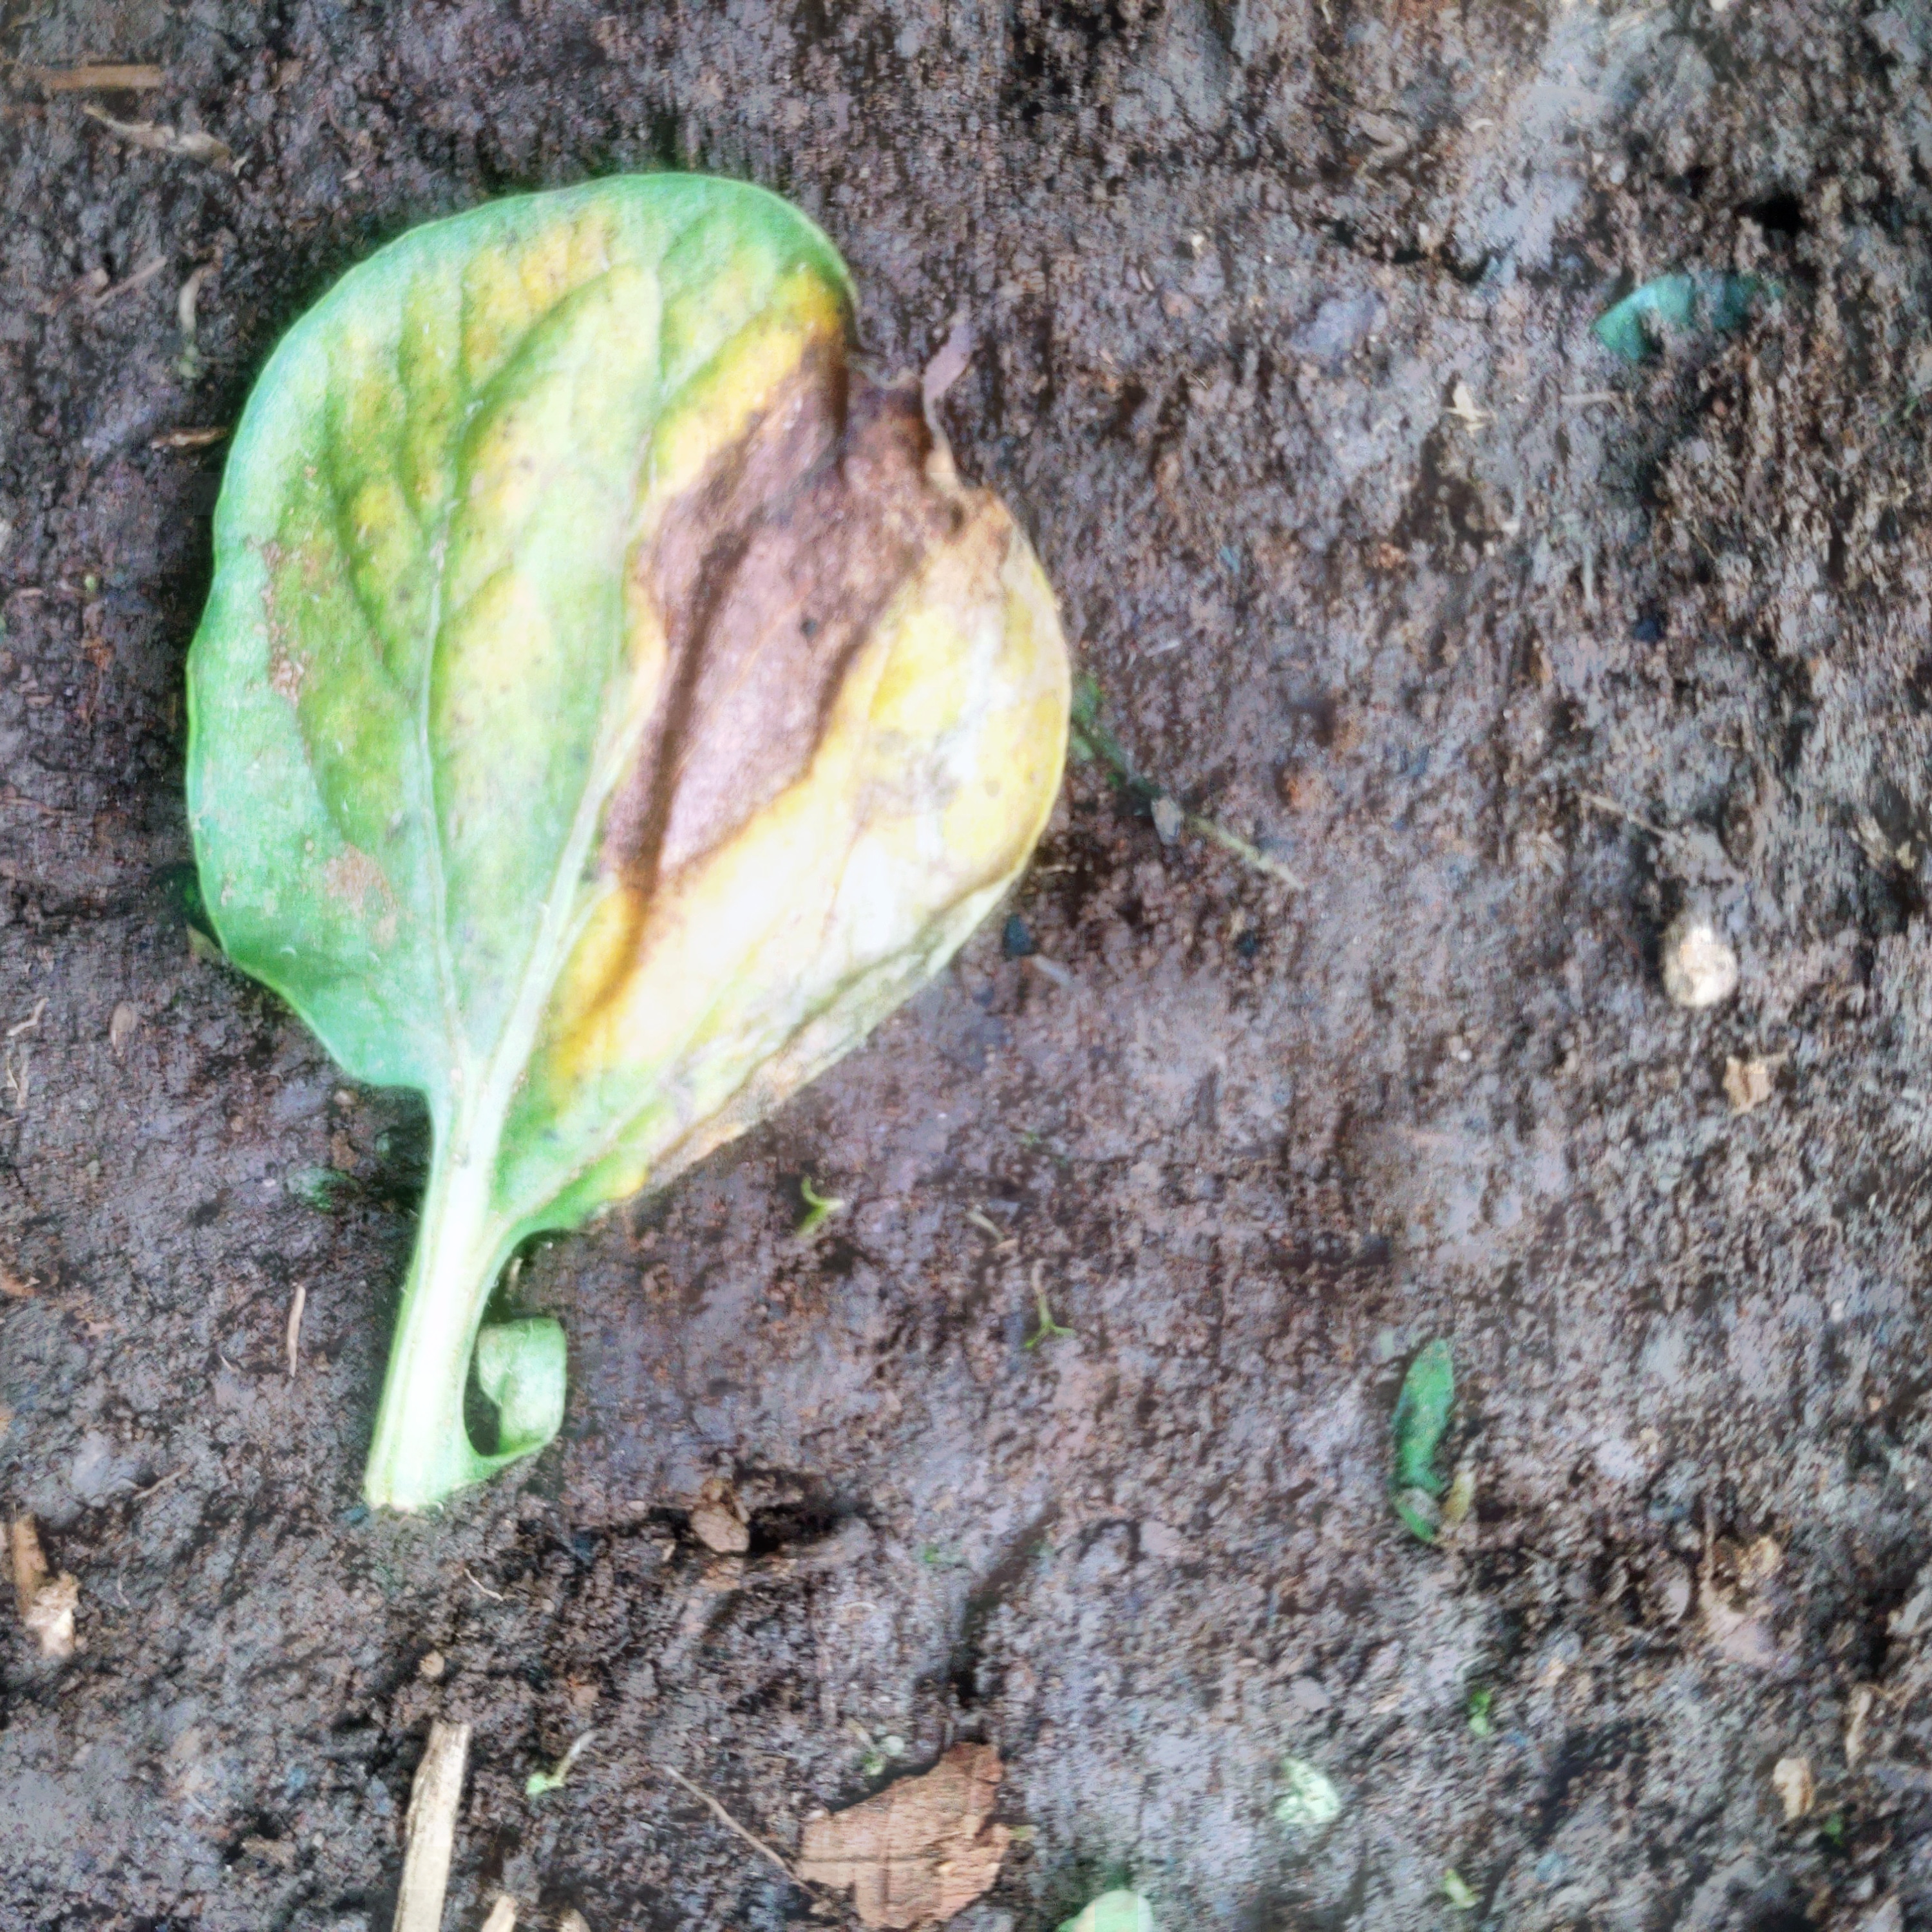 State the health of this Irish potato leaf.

late blight
